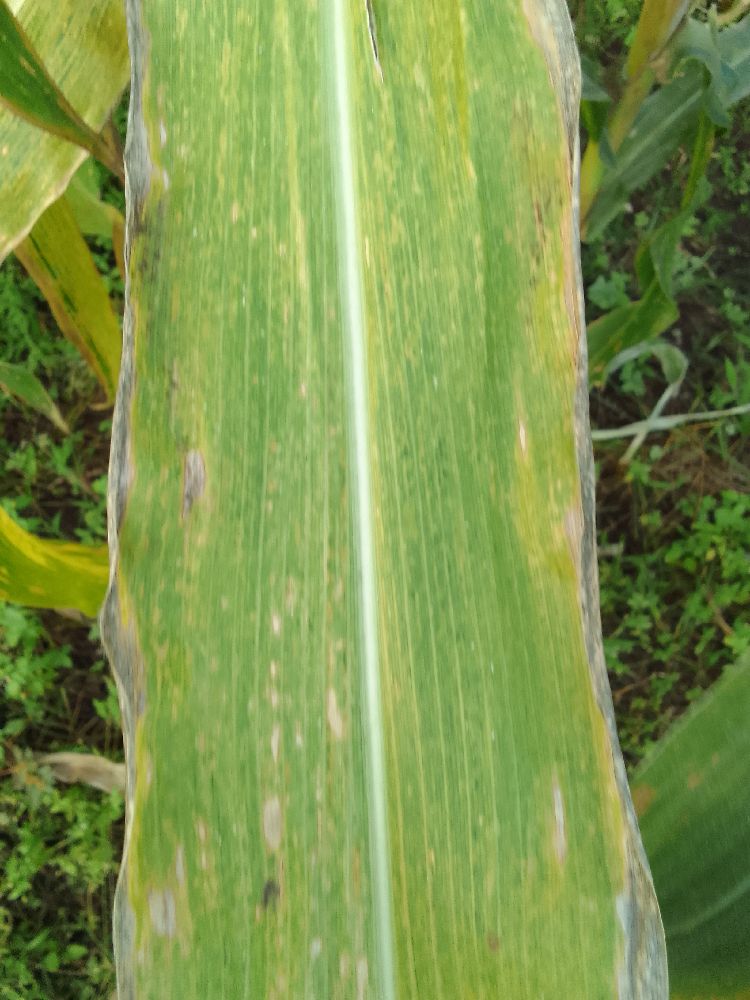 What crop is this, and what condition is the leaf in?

maize, maize lethal necrosis
